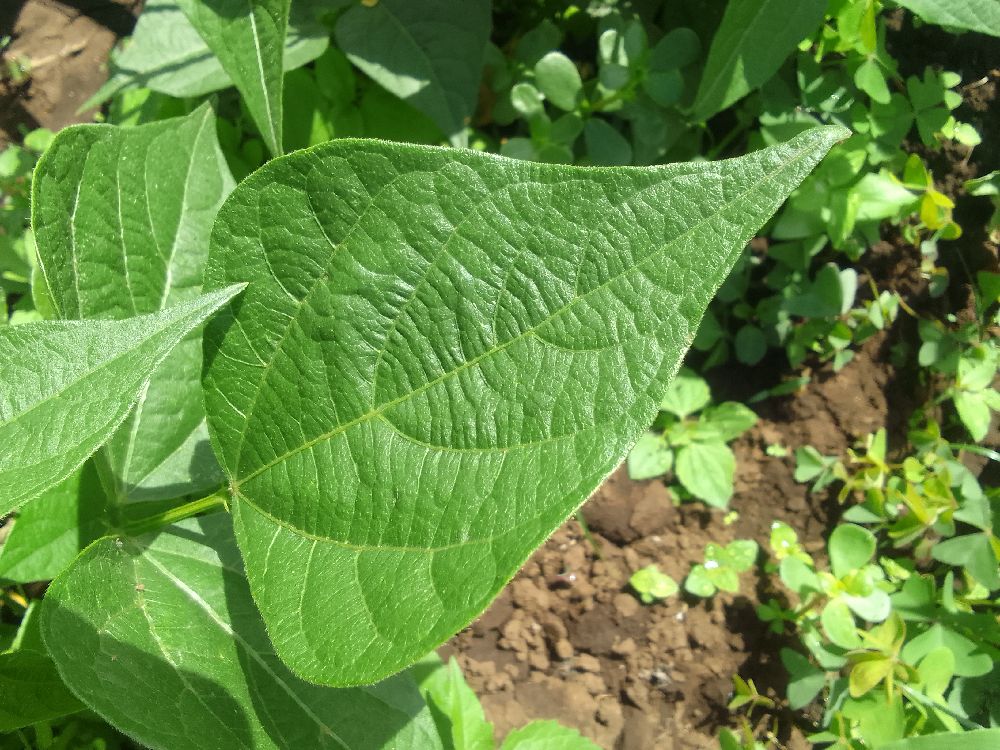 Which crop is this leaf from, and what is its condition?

common bean, healthy
